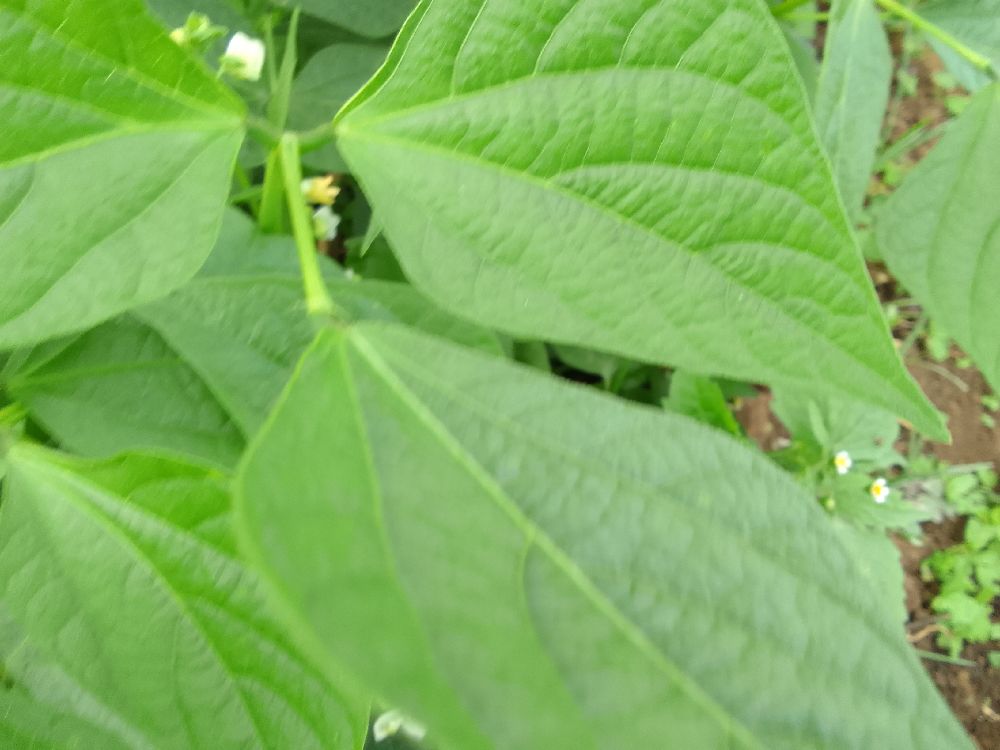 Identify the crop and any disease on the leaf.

common bean, healthy
